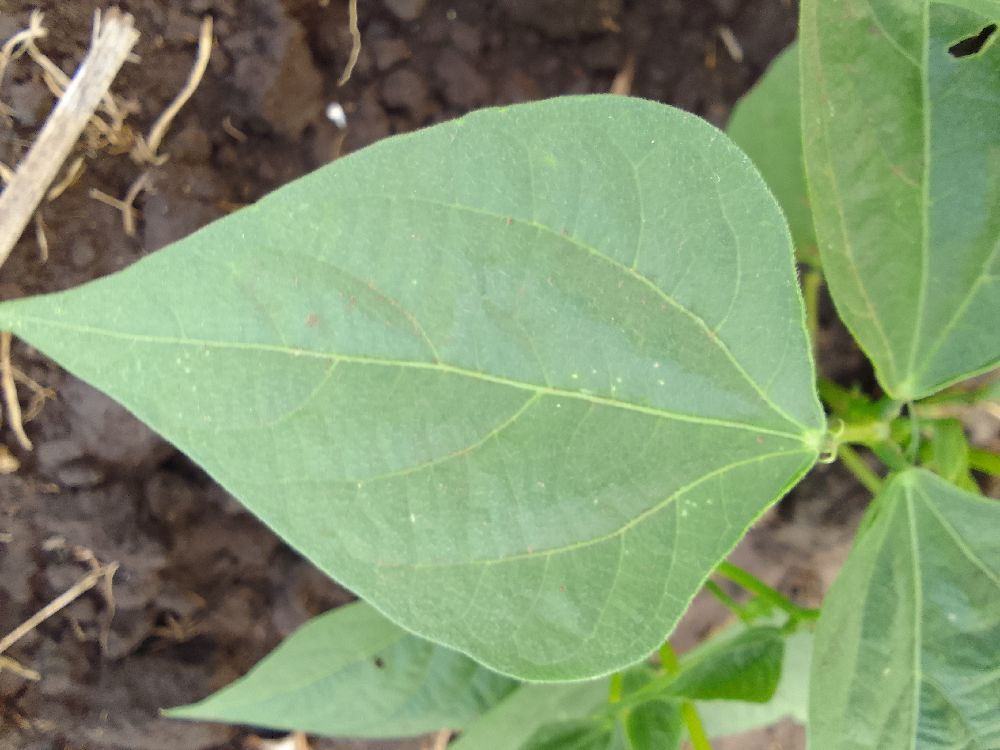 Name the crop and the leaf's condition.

common bean, healthy
